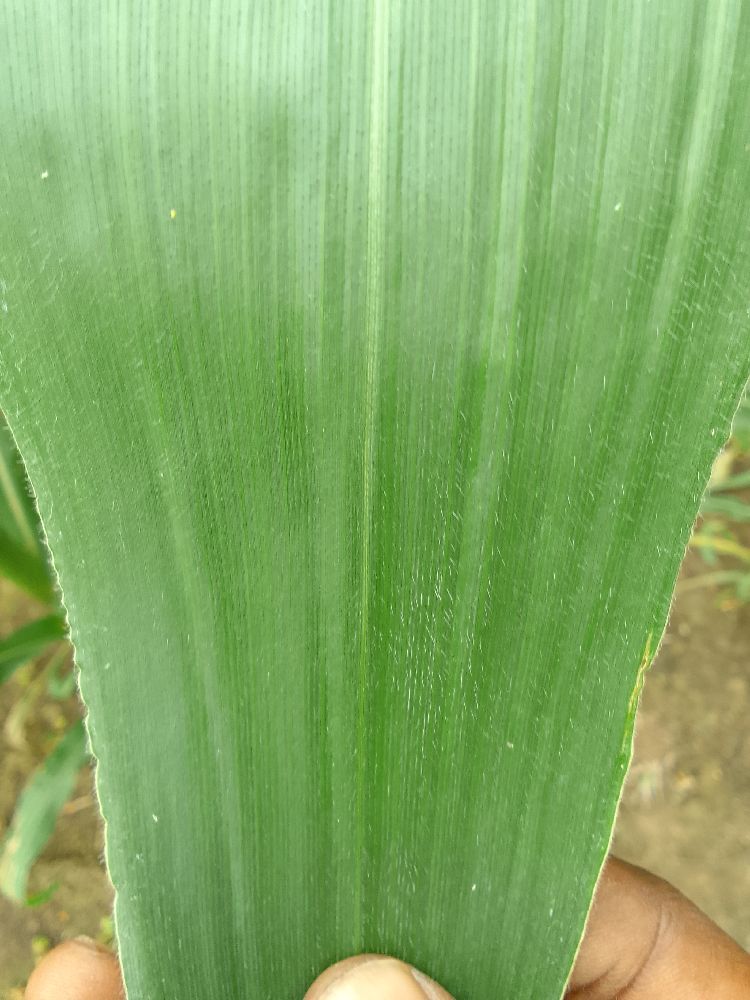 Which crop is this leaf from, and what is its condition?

maize, healthy
